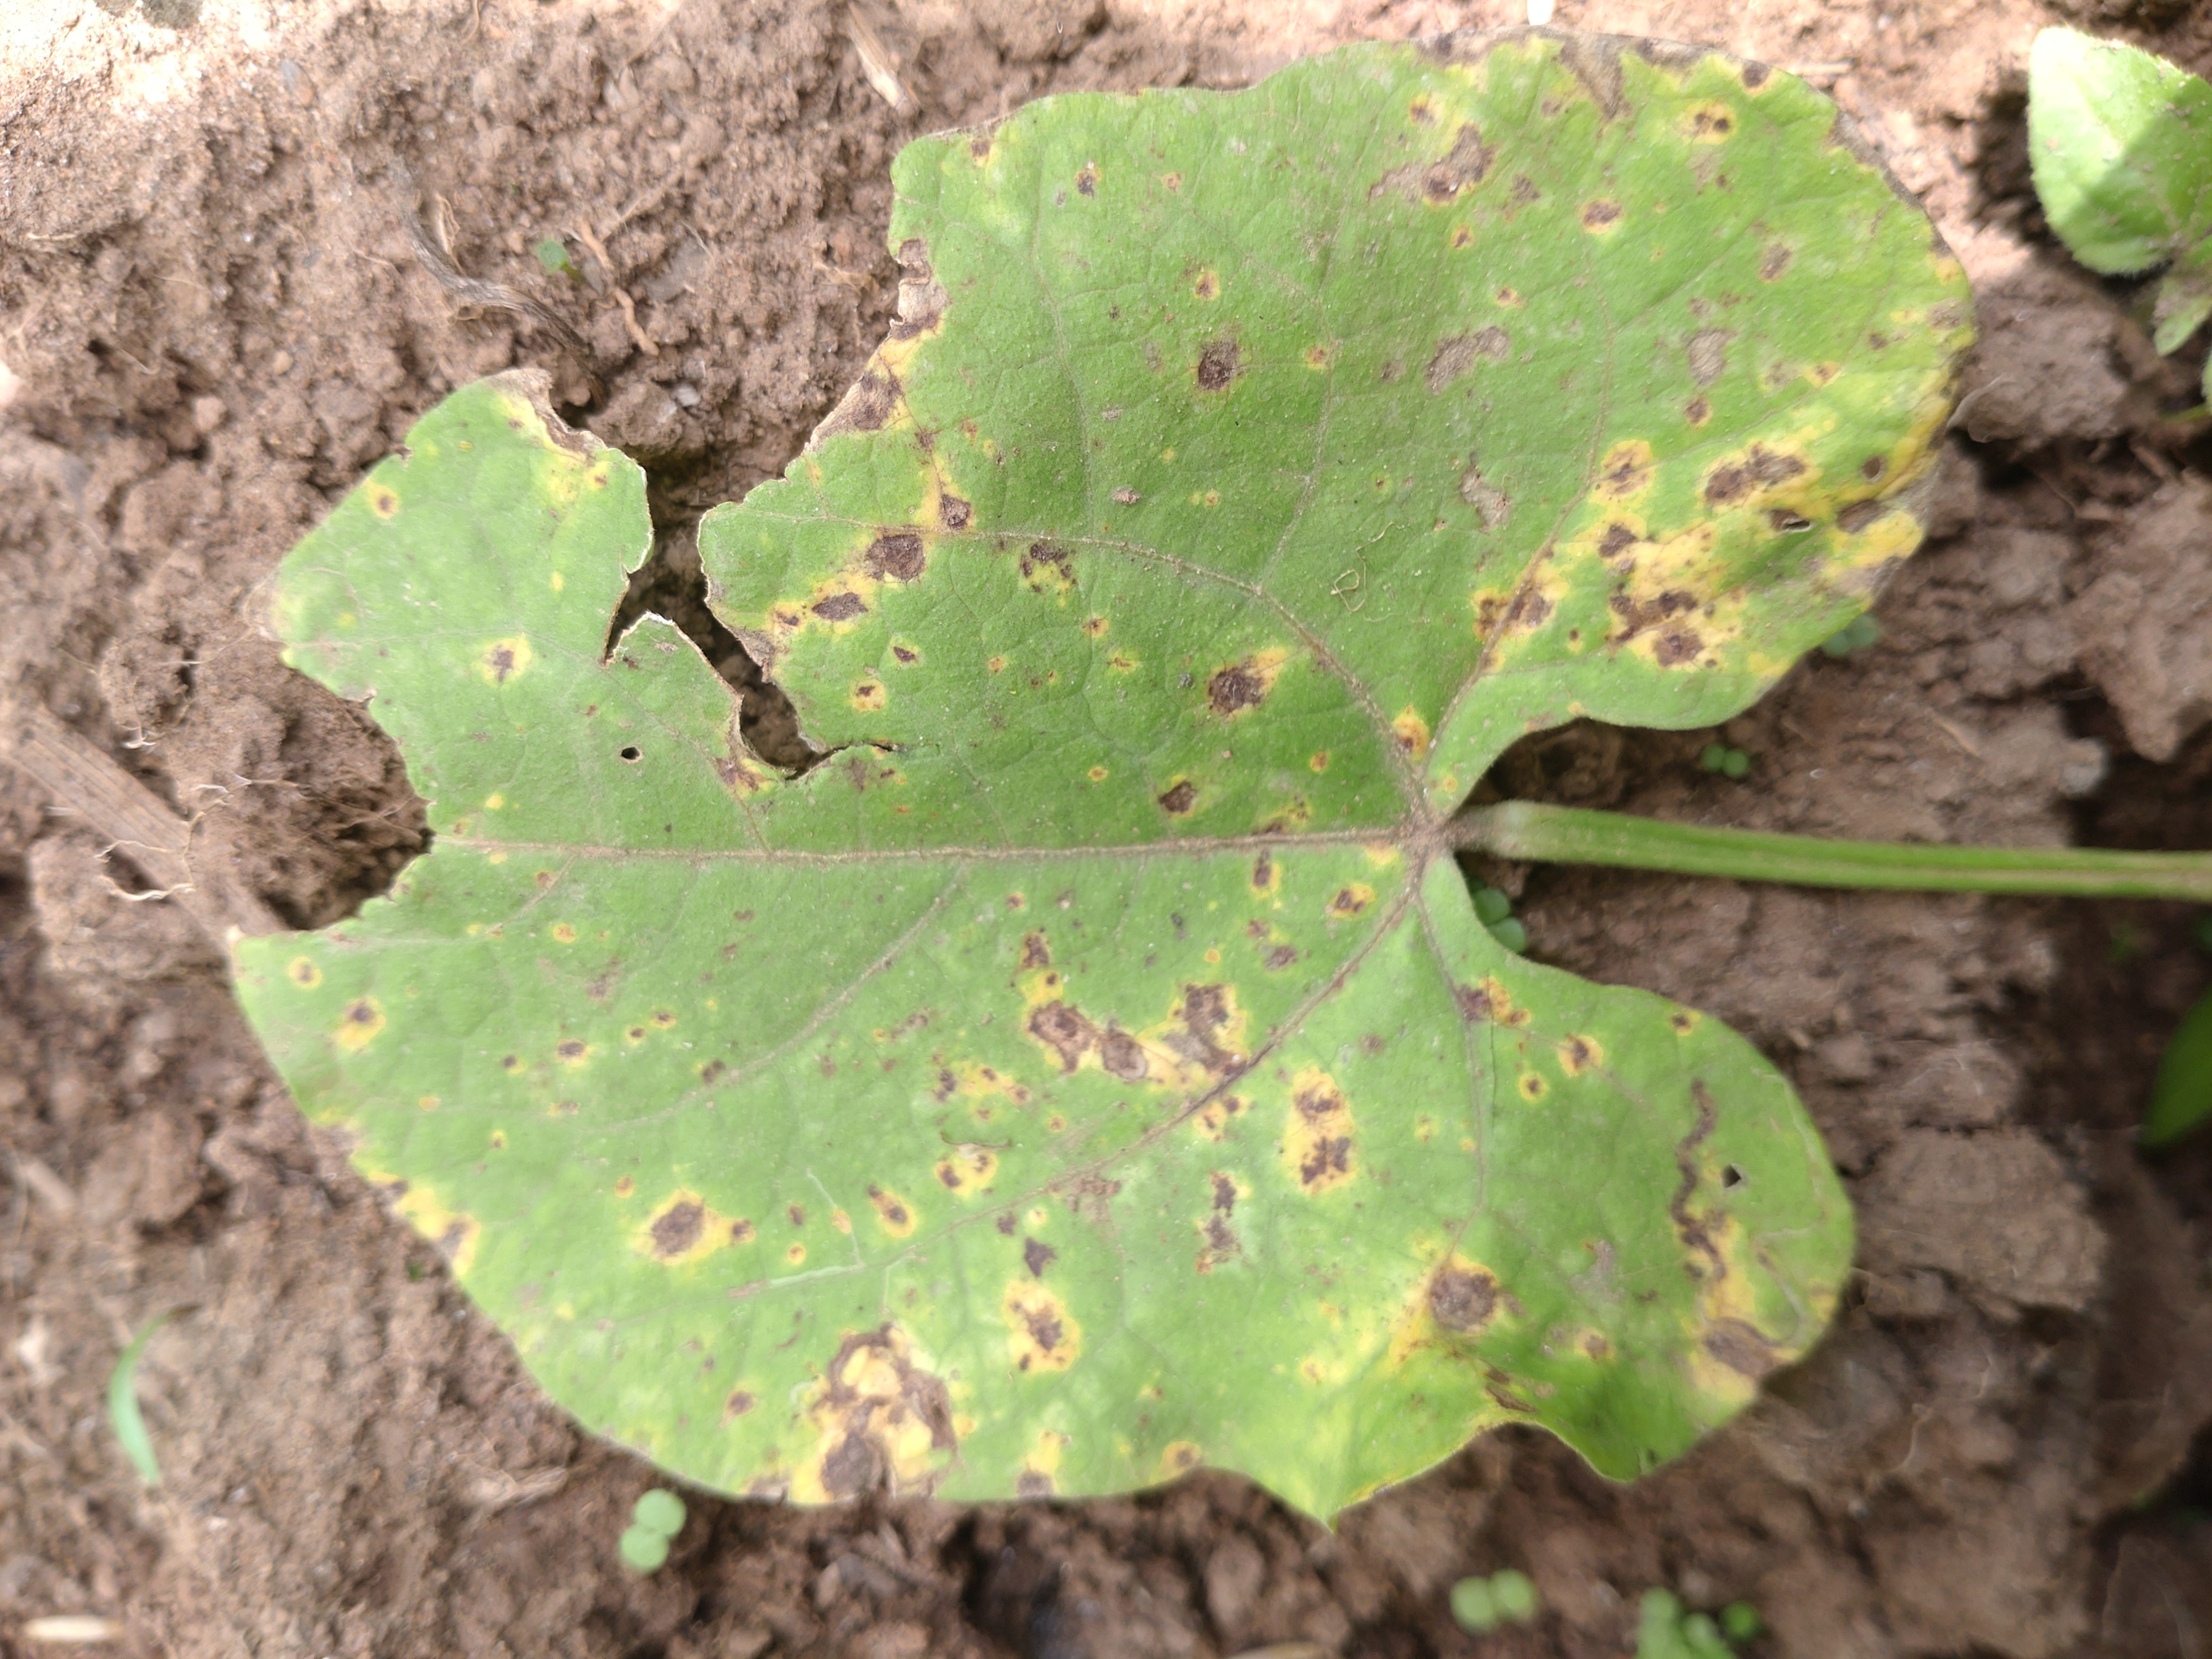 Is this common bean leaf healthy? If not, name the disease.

rust
